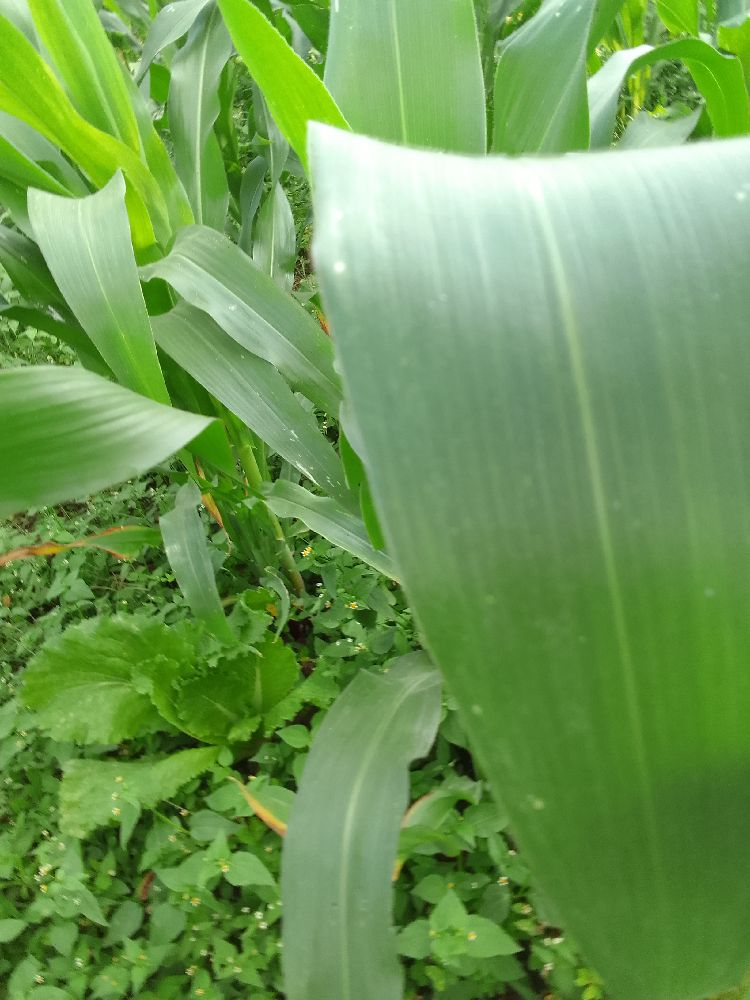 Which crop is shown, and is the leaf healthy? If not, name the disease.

maize, healthy
